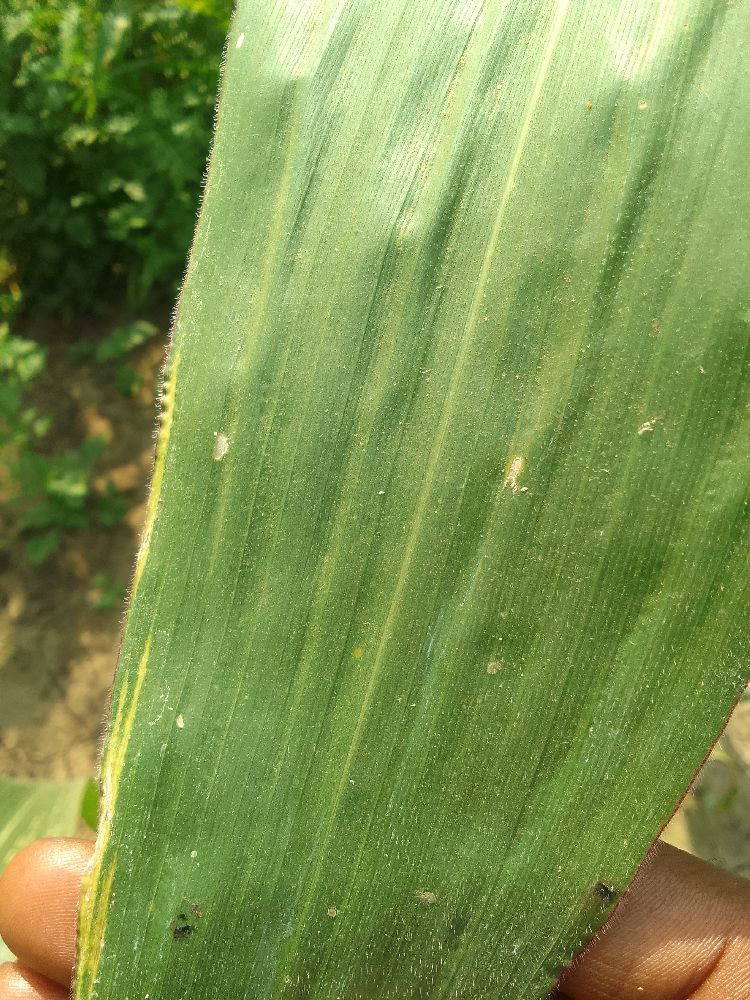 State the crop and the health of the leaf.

maize, healthy
